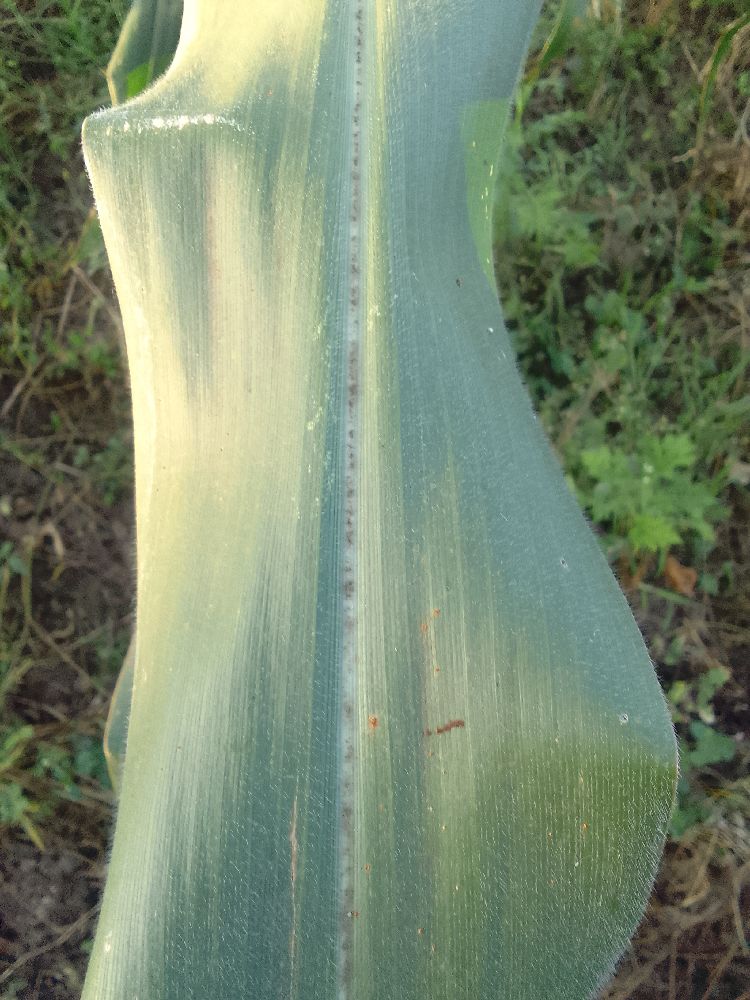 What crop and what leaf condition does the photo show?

maize, healthy
